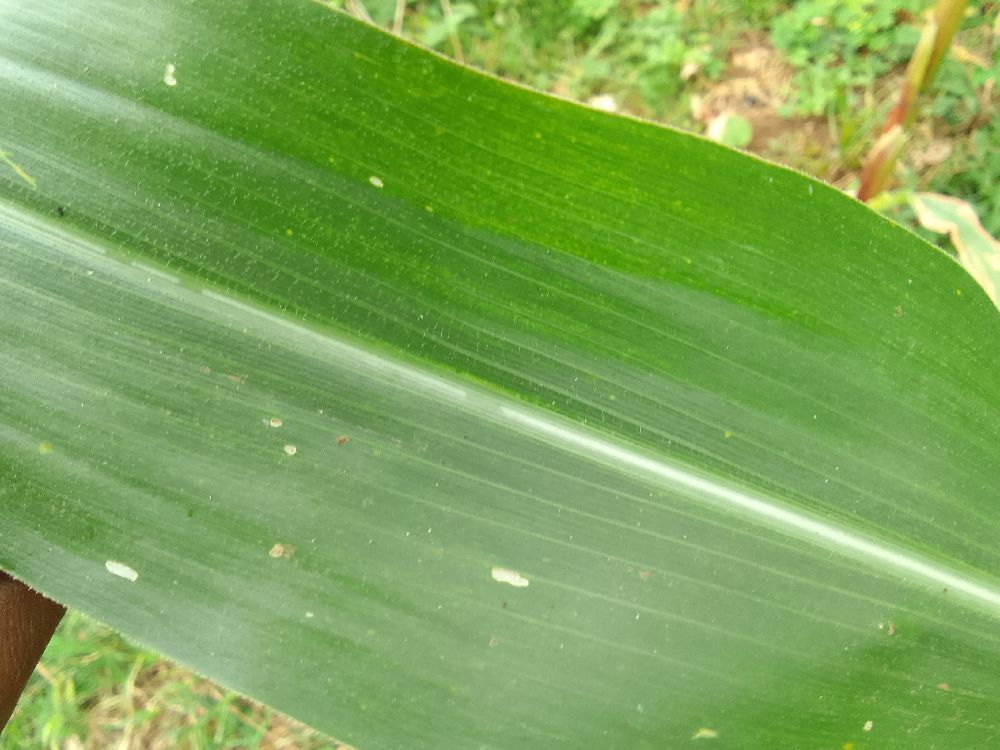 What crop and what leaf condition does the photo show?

maize, healthy
